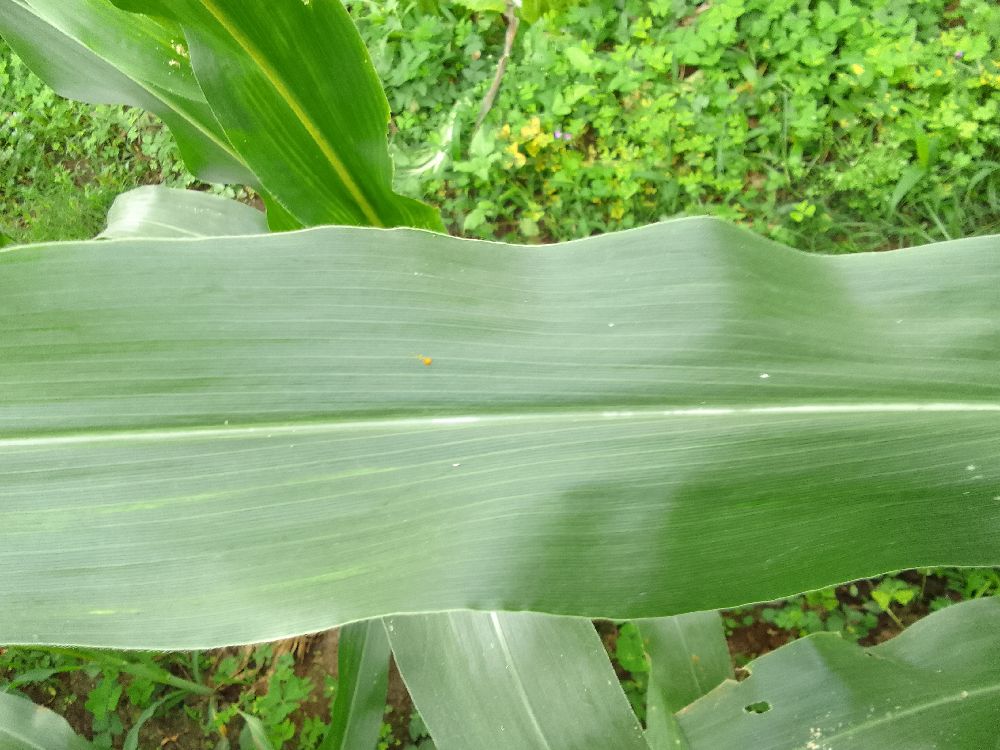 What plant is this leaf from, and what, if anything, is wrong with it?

maize, healthy
